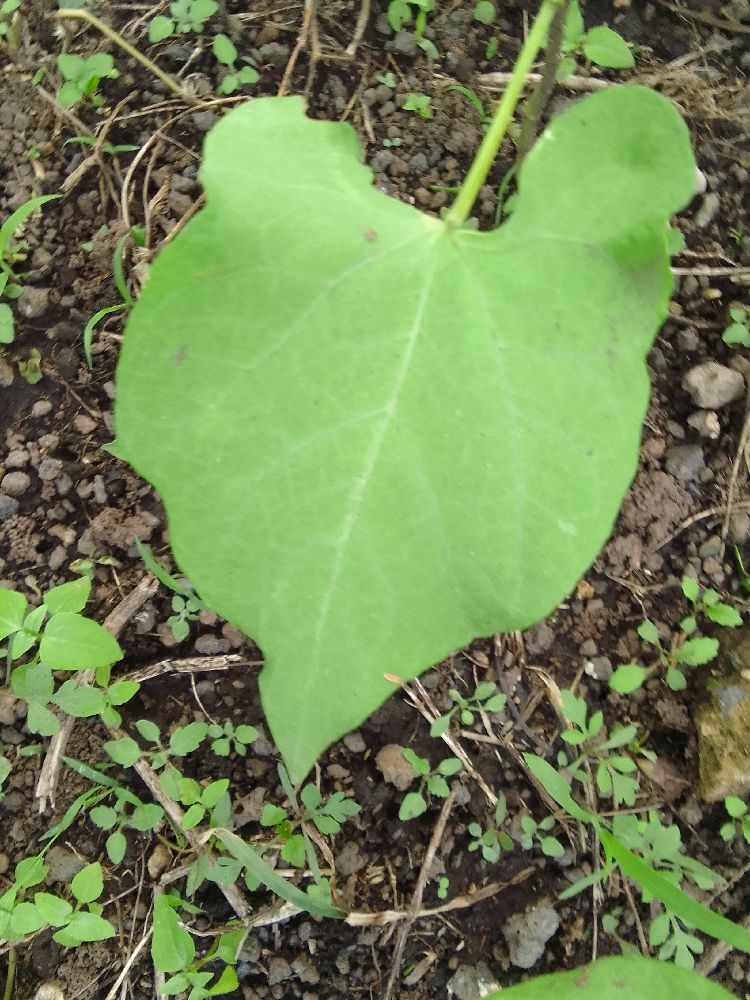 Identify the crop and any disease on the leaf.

common bean, healthy
